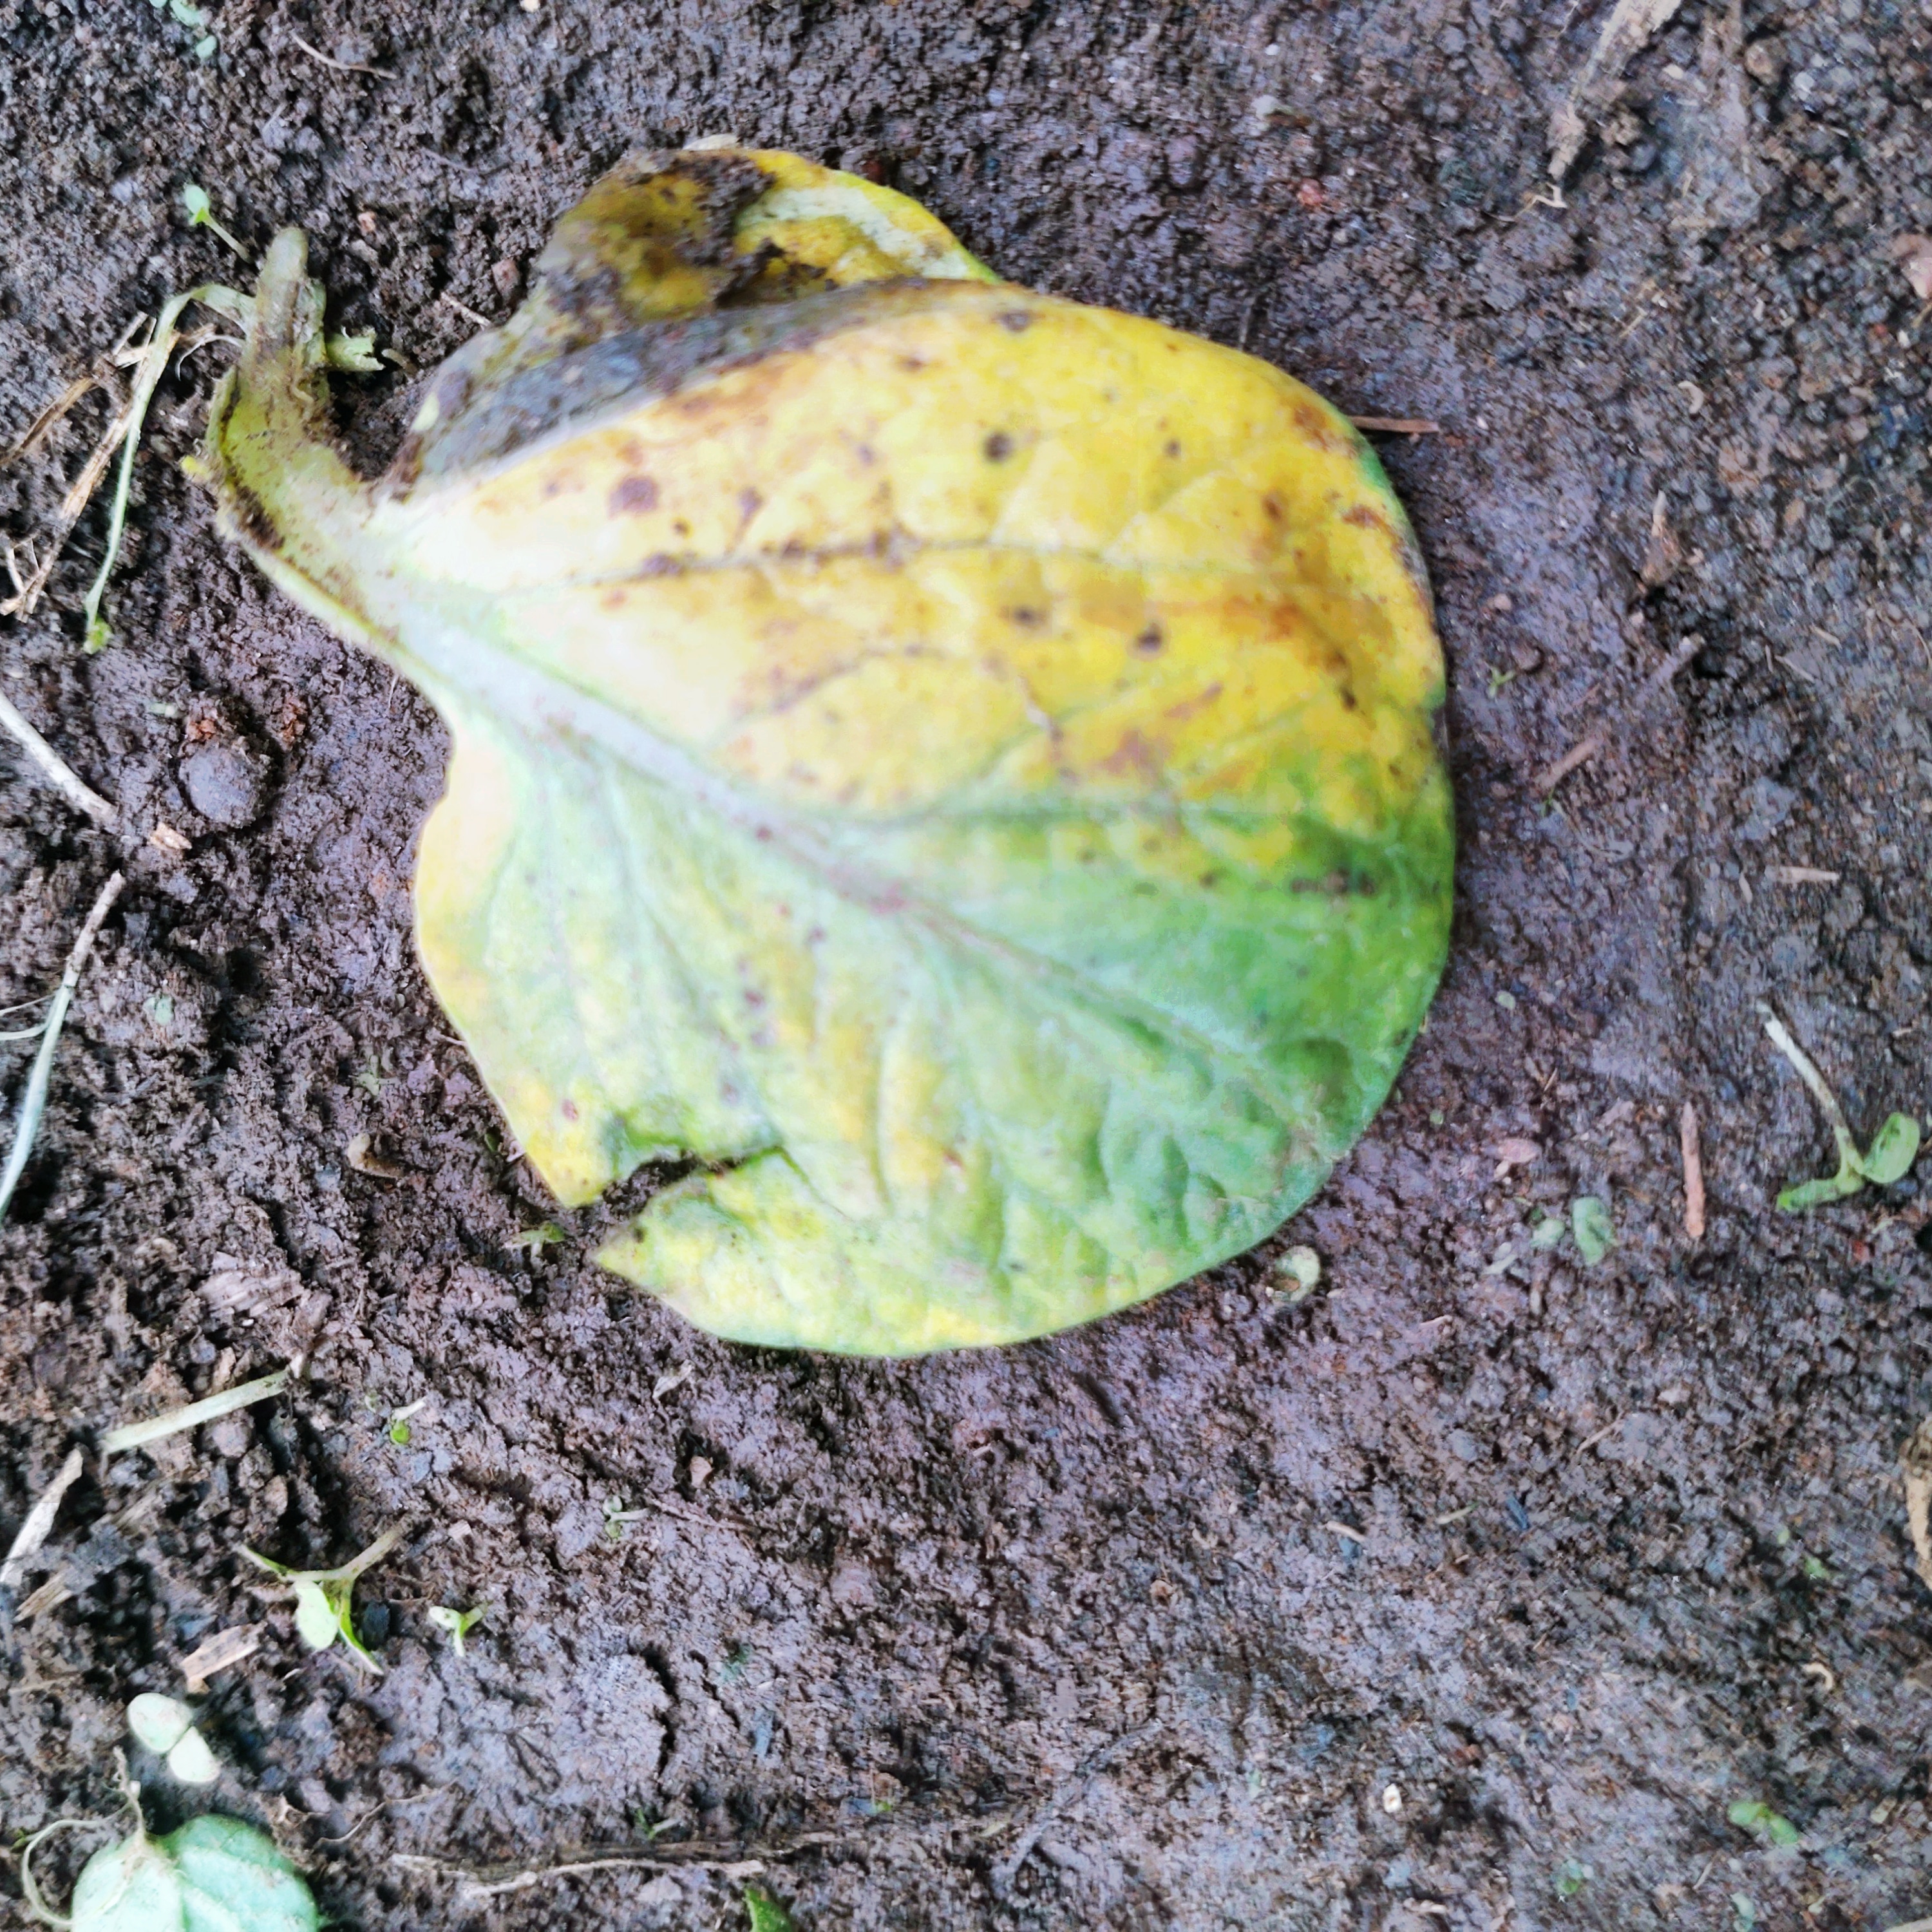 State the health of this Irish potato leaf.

late blight
